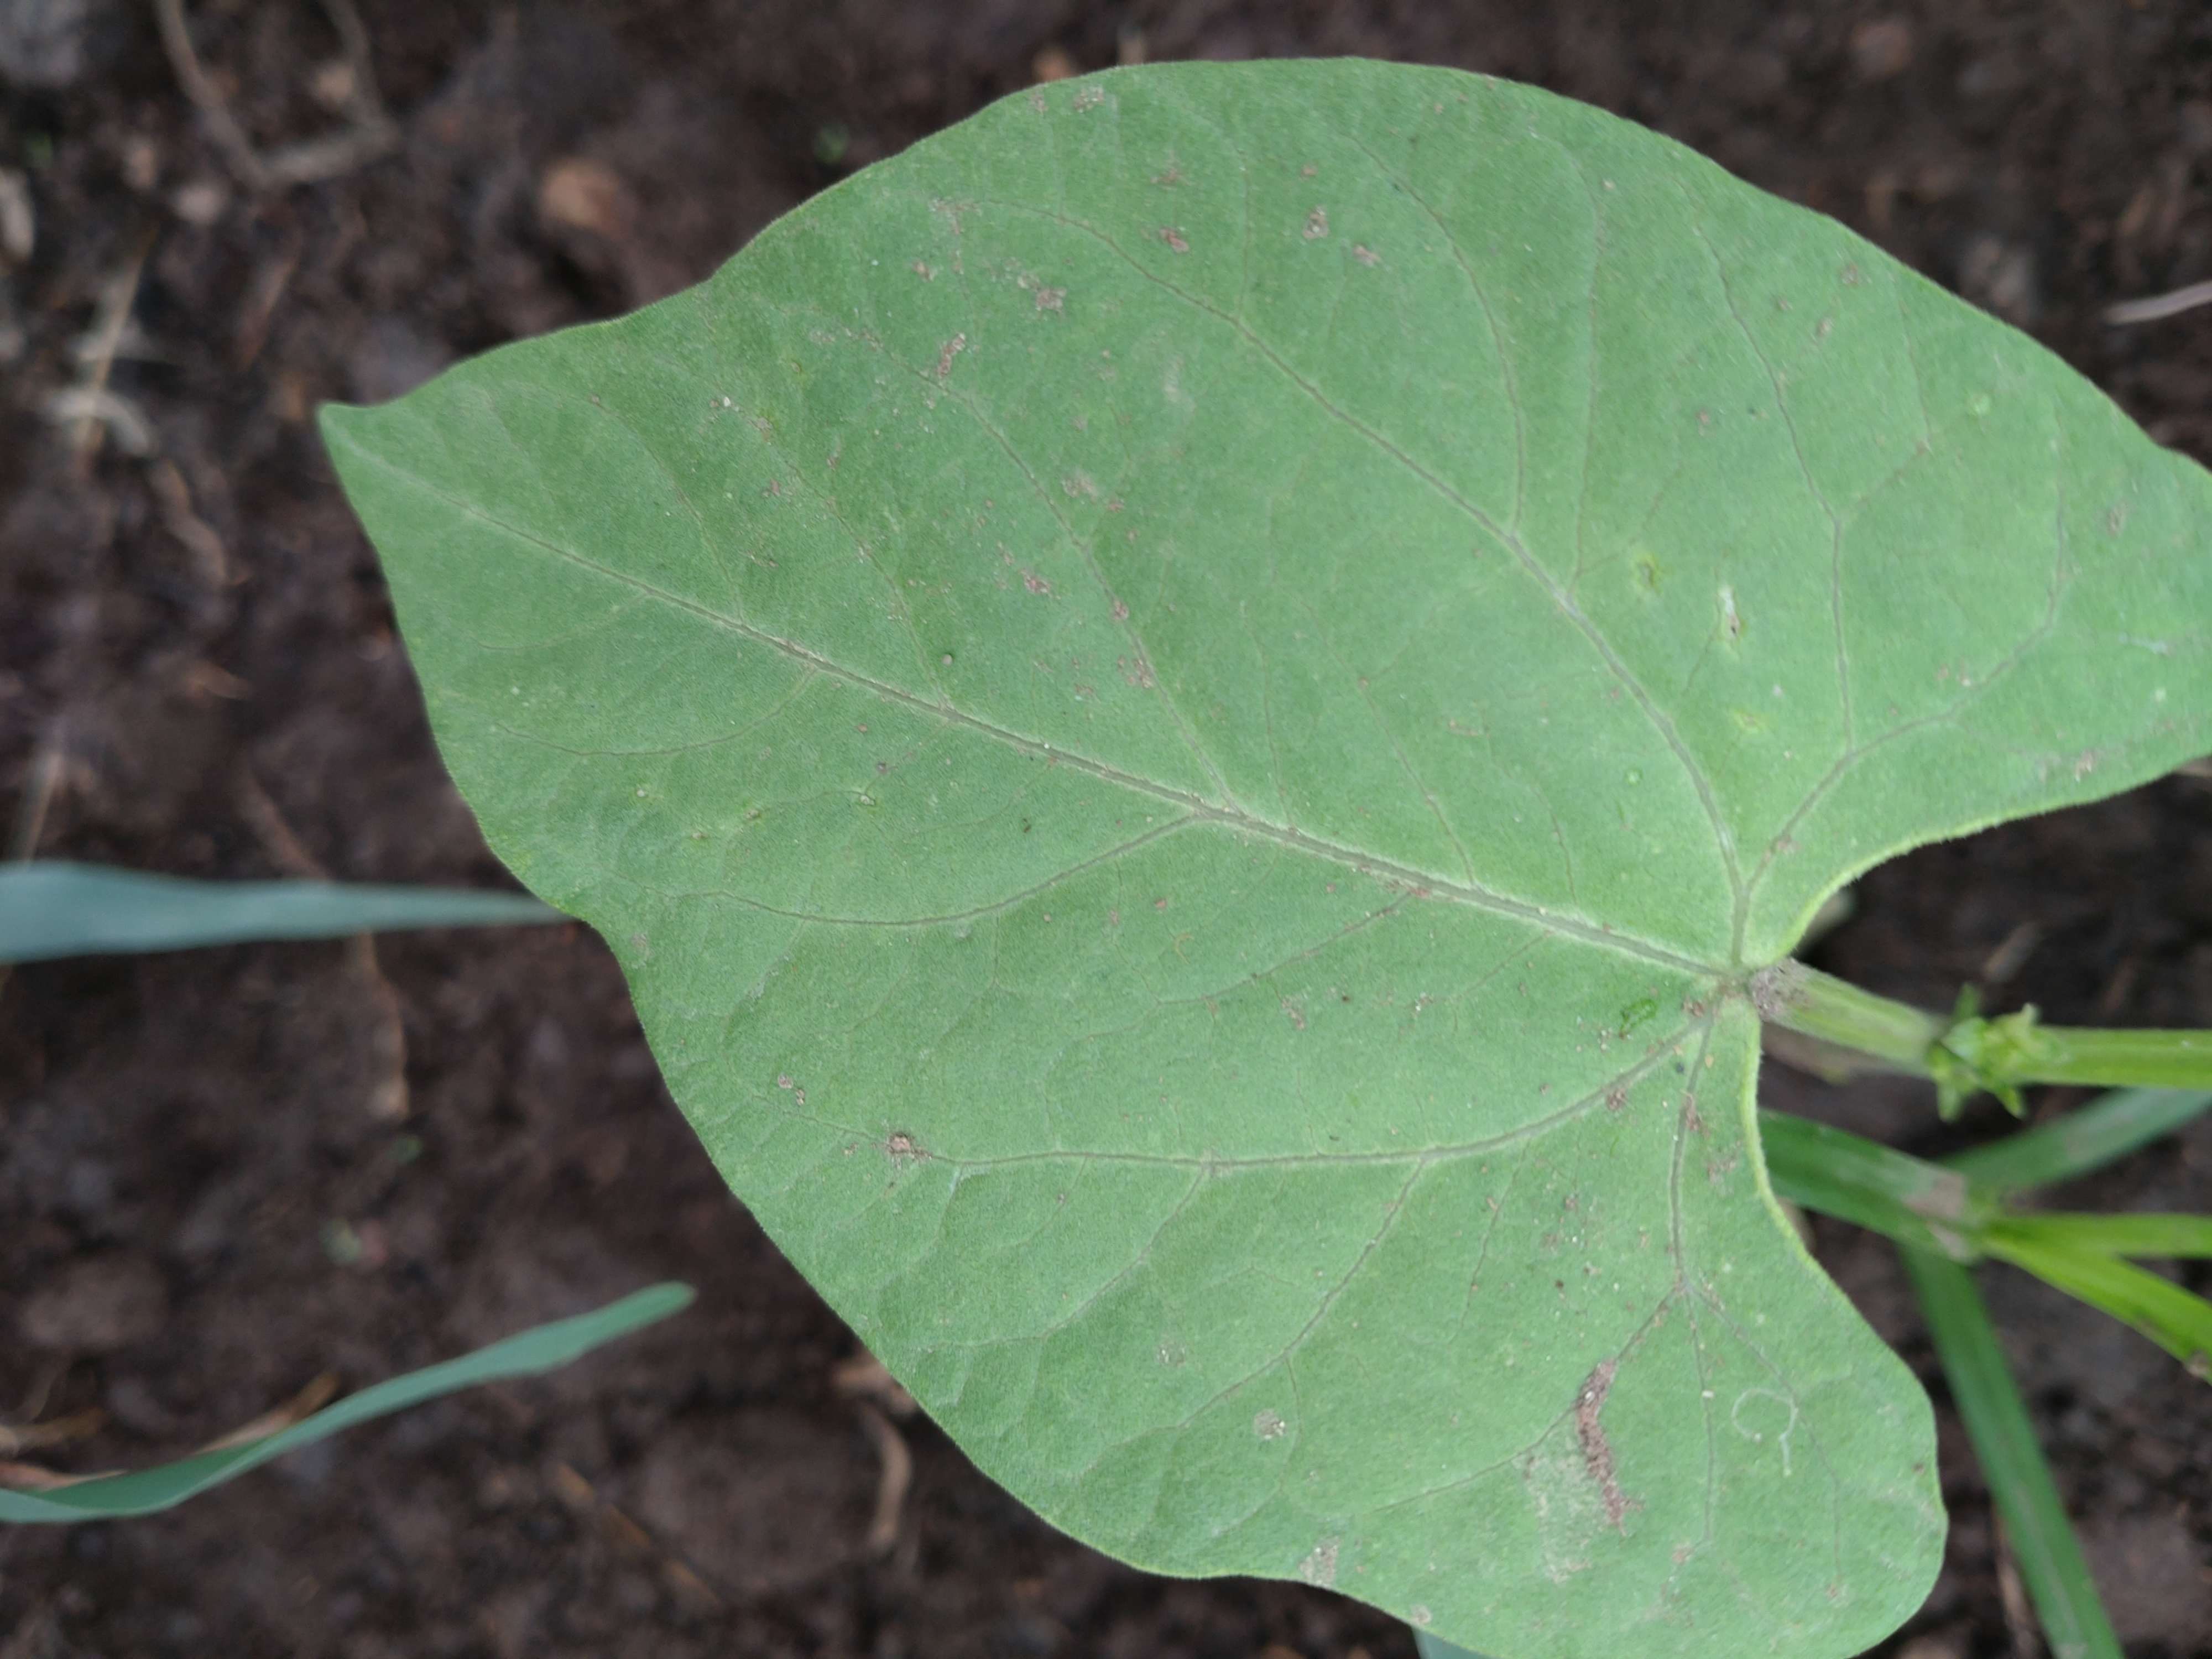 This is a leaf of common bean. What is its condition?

healthy
